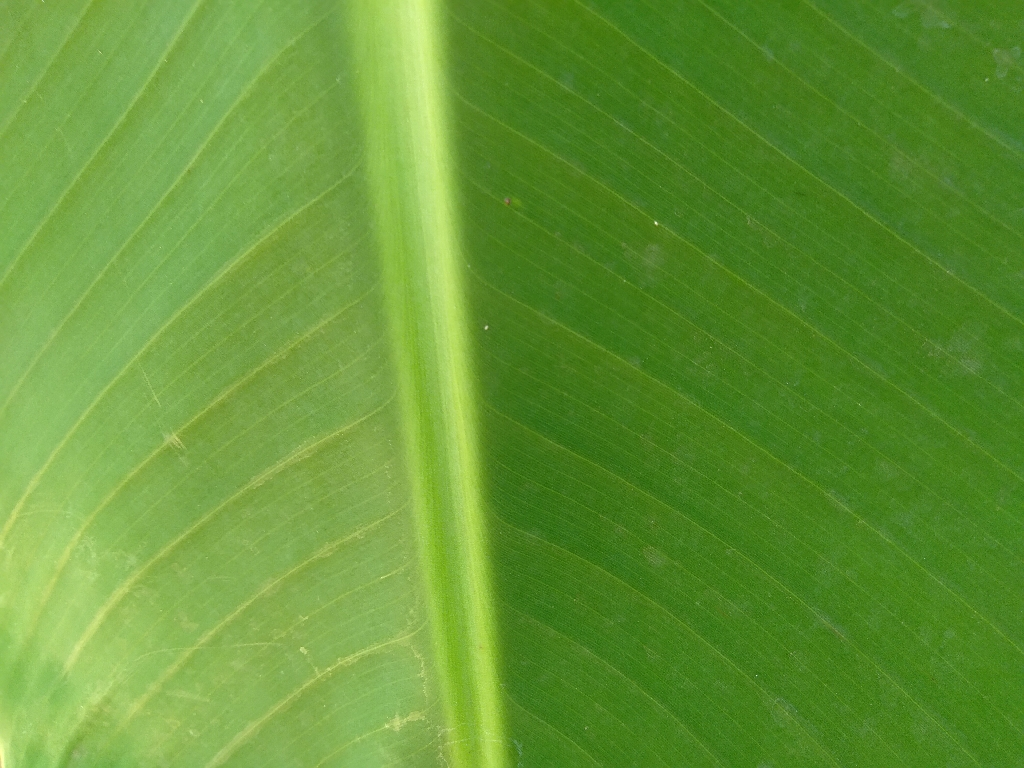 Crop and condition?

banana, healthy
